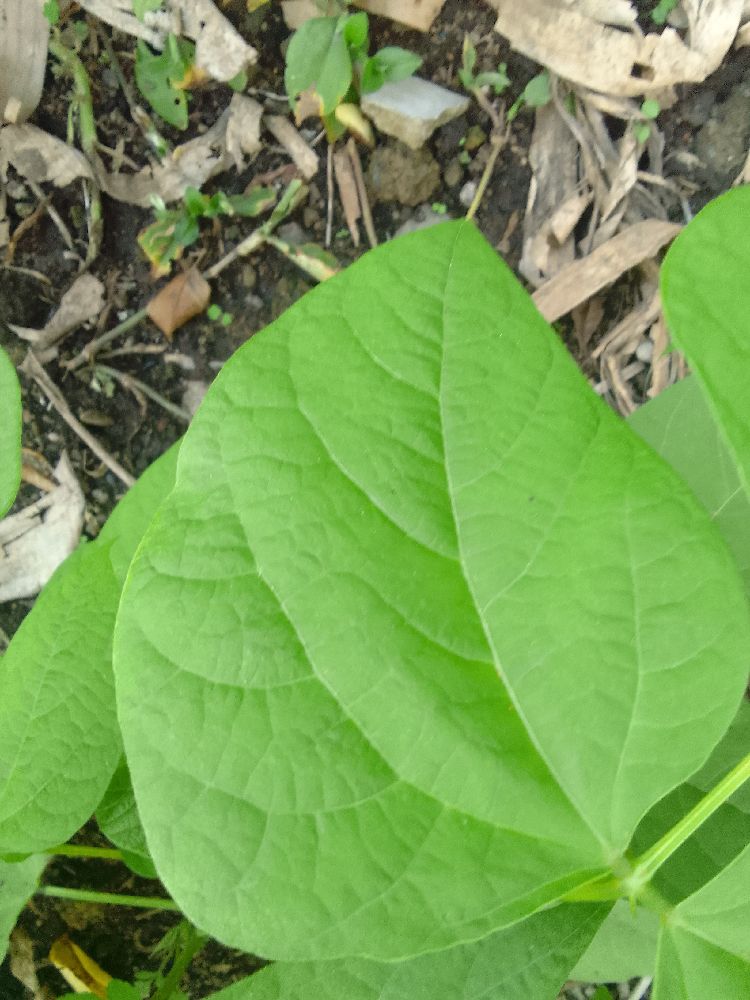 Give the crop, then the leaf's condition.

common bean, healthy
